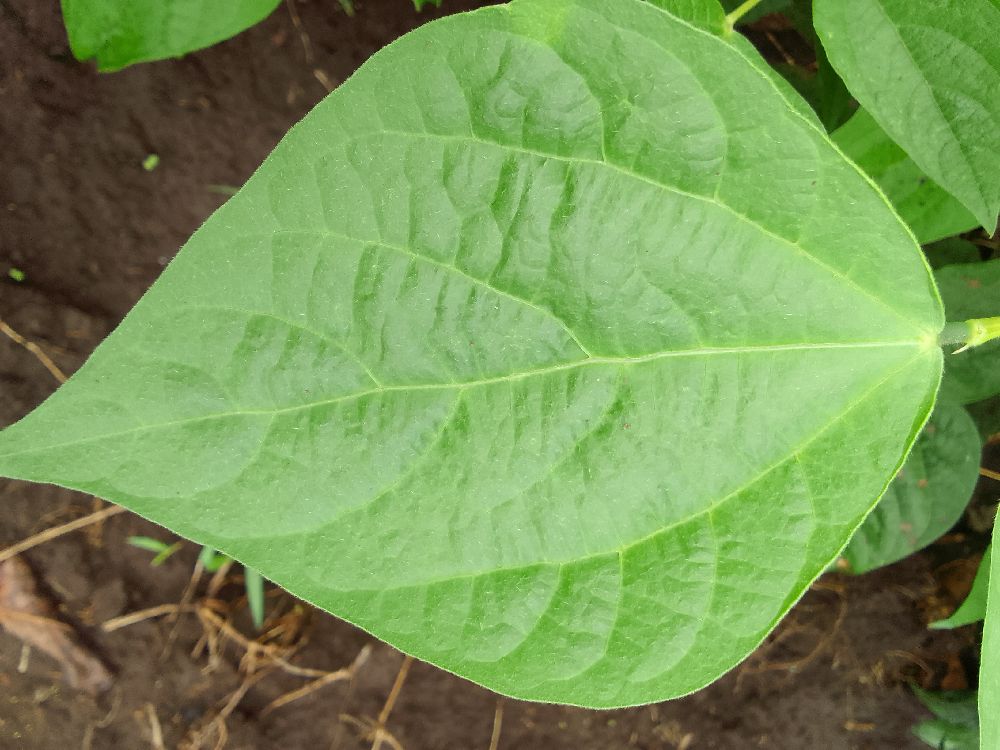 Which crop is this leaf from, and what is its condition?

common bean, healthy
